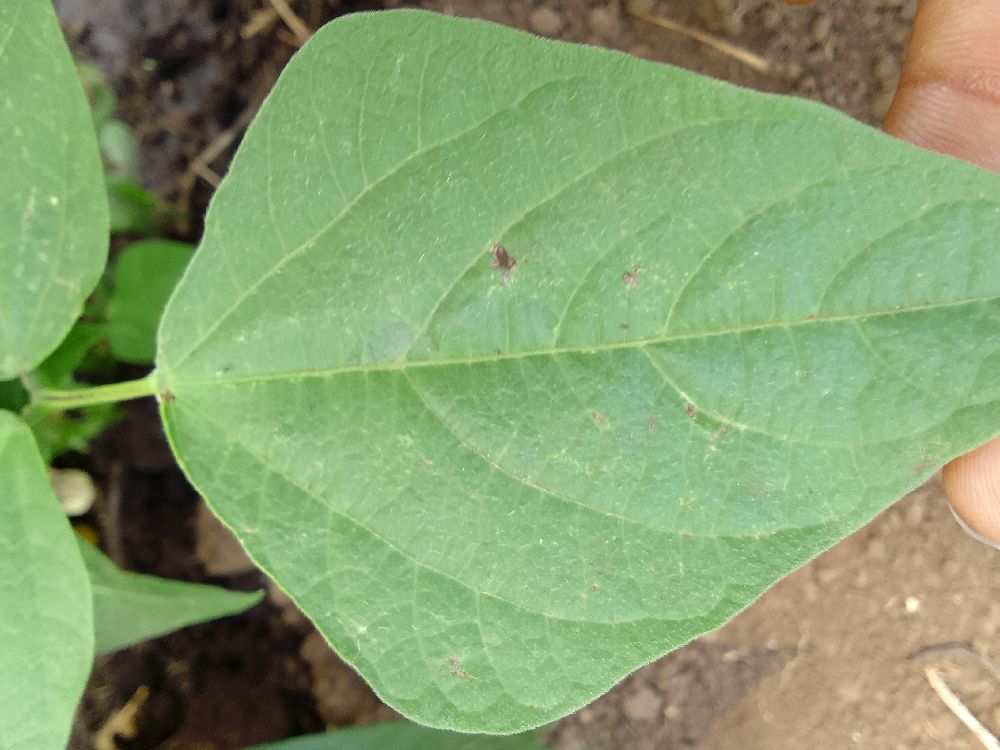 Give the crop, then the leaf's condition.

common bean, healthy
